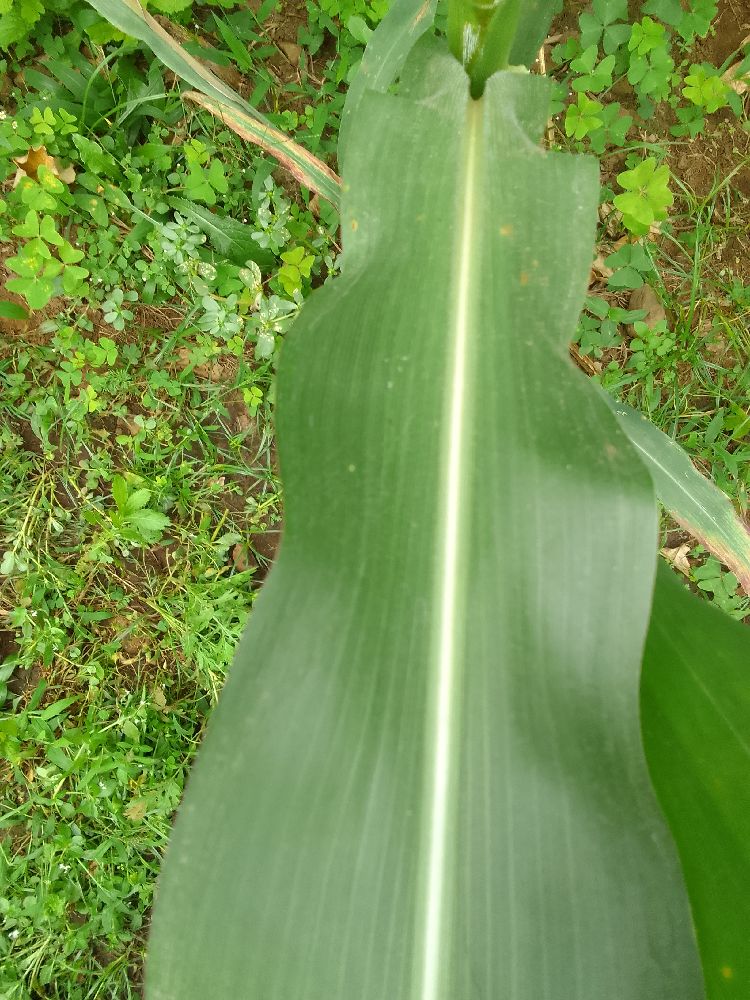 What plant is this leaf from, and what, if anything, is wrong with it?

maize, healthy
